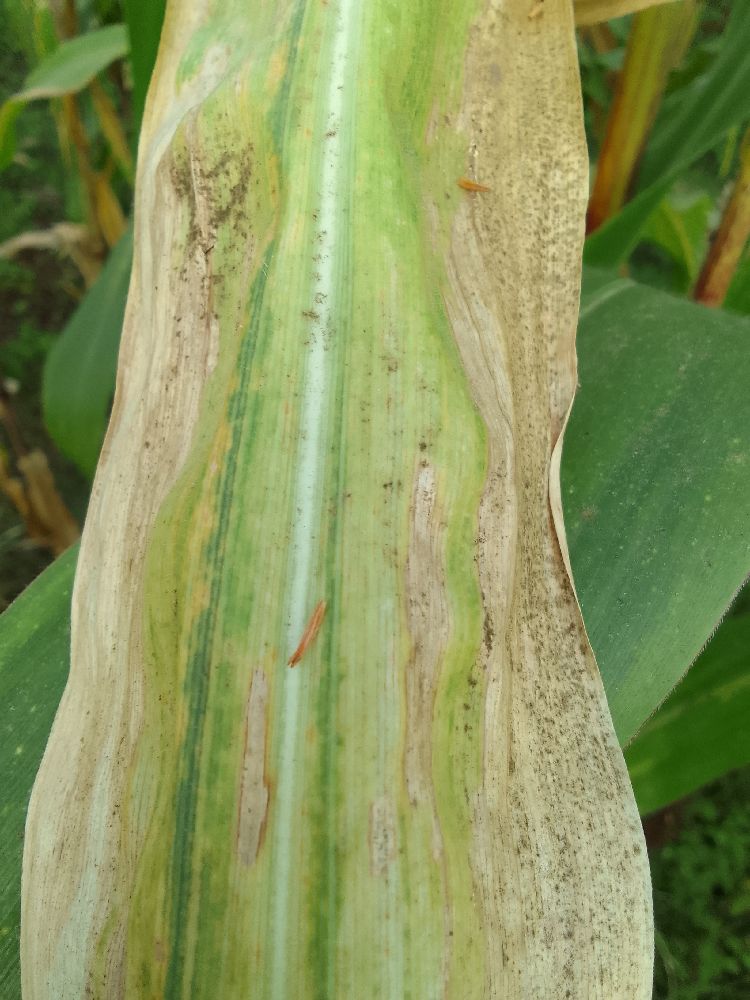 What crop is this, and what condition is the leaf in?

maize, maize lethal necrosis
